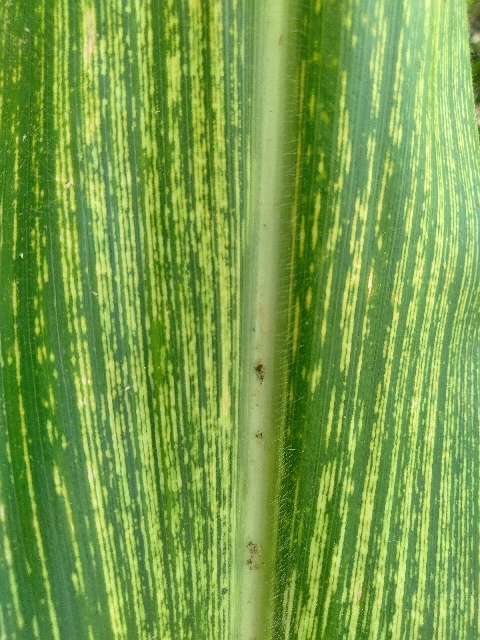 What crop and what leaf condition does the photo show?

maize, maize streak virus
